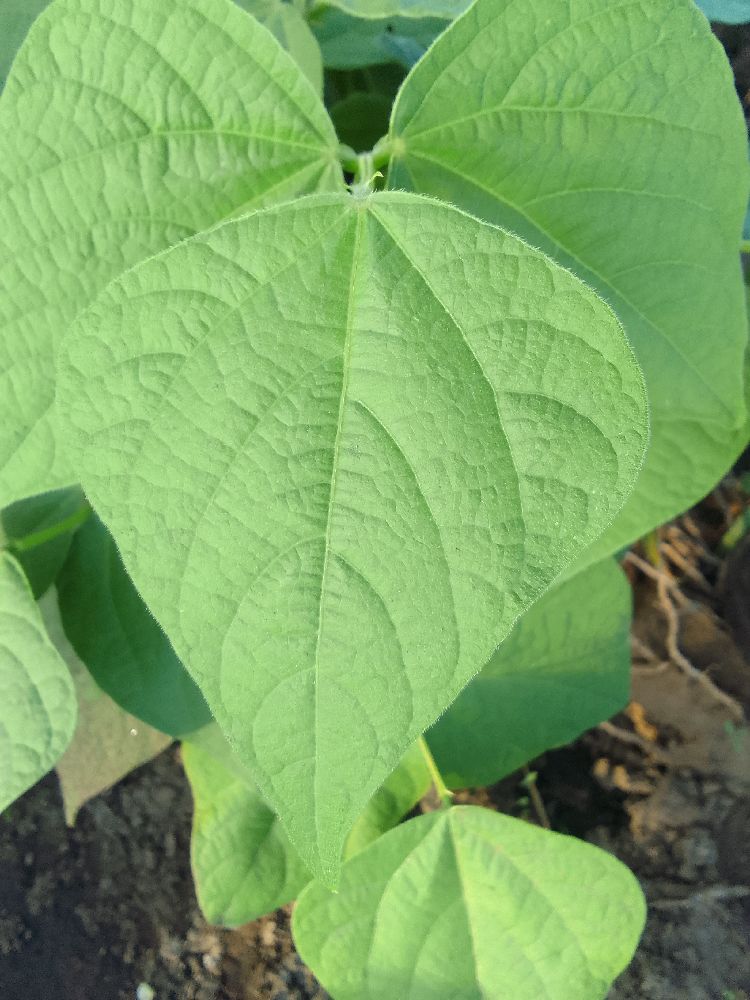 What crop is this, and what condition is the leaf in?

common bean, healthy
